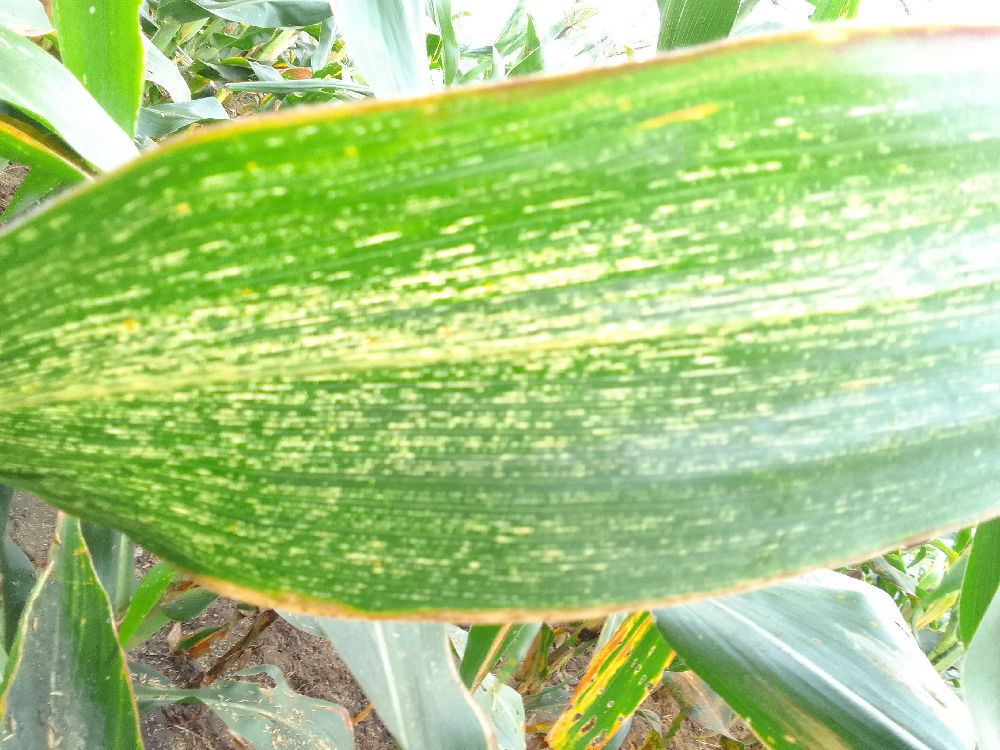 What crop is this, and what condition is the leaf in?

maize, maize streak virus
